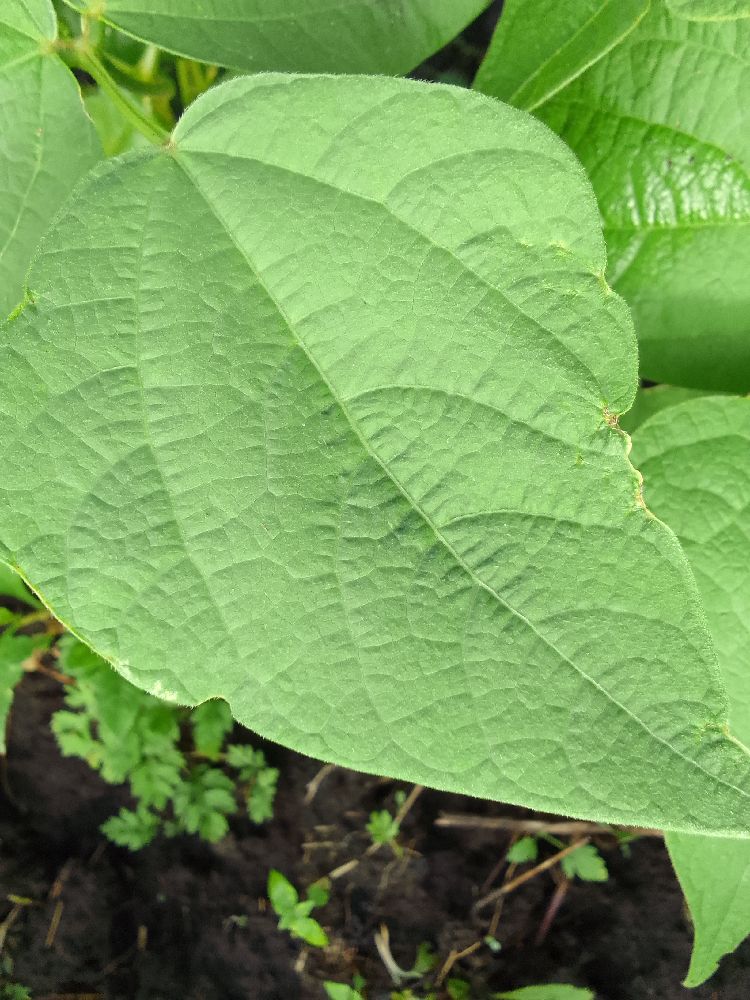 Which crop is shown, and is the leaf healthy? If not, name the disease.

common bean, healthy
